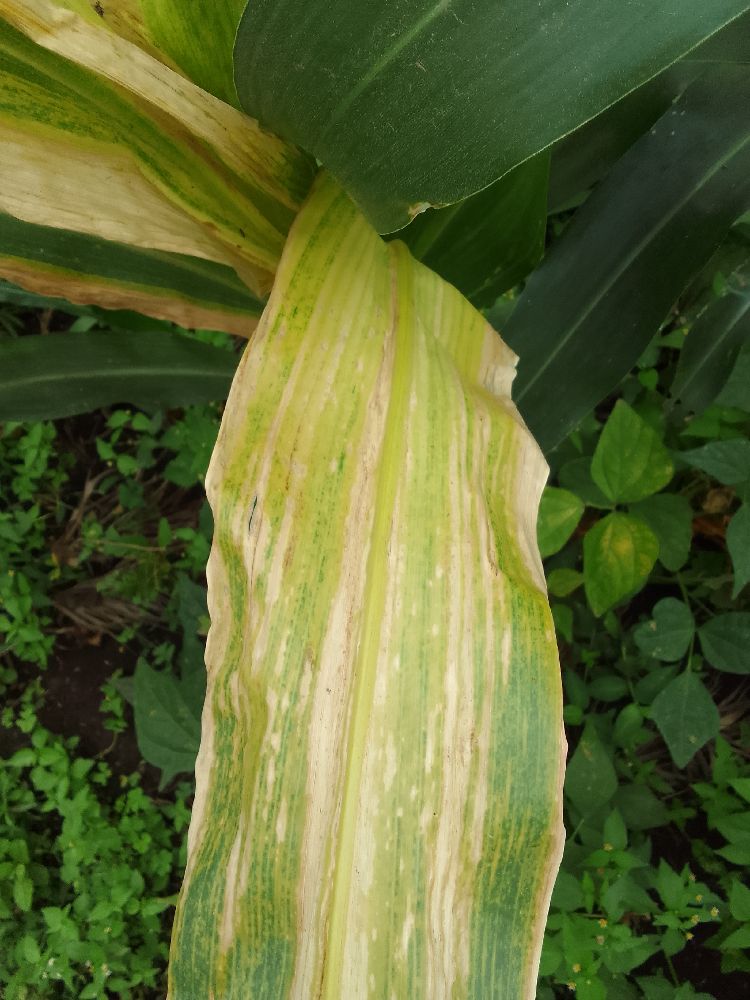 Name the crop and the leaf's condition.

maize, maize lethal necrosis
